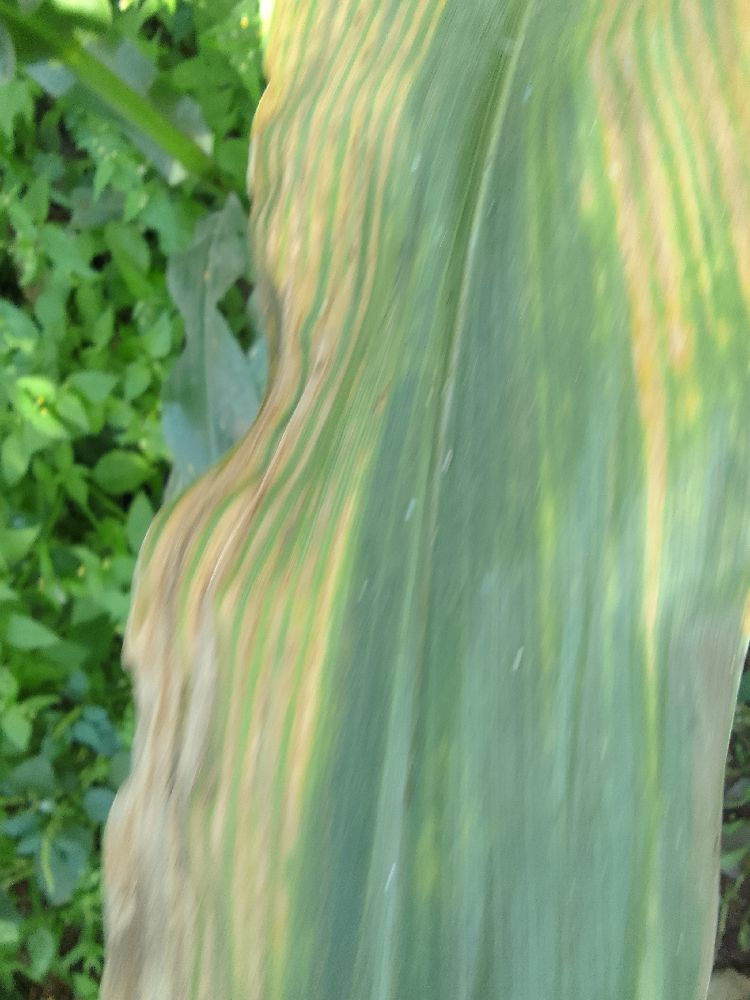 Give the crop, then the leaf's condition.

maize, maize lethal necrosis
